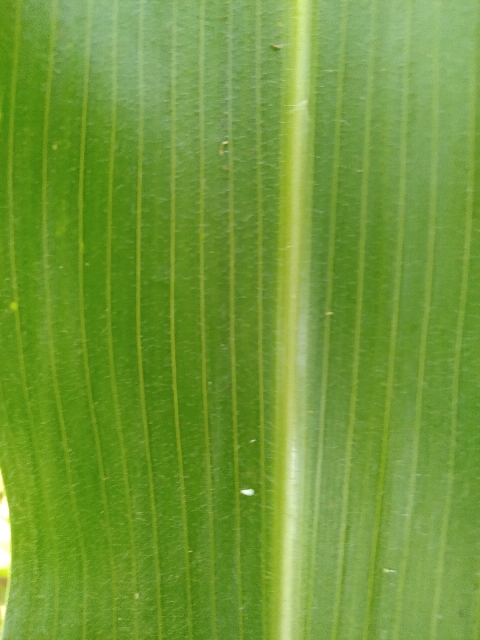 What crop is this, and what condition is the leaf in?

maize, healthy
